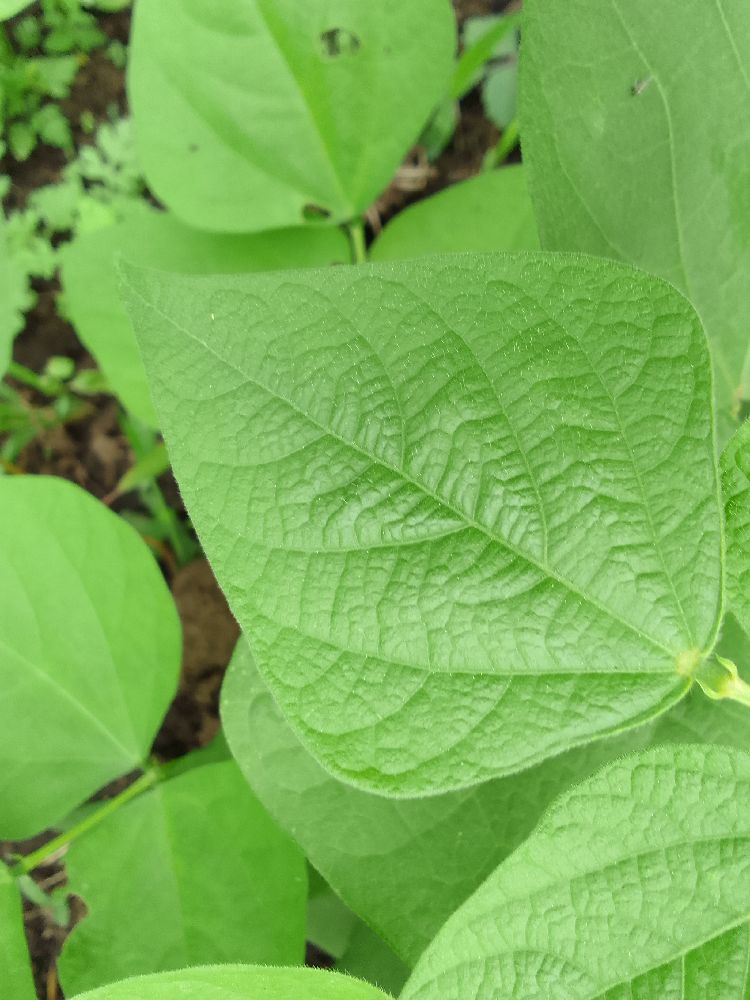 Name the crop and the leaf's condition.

common bean, healthy
